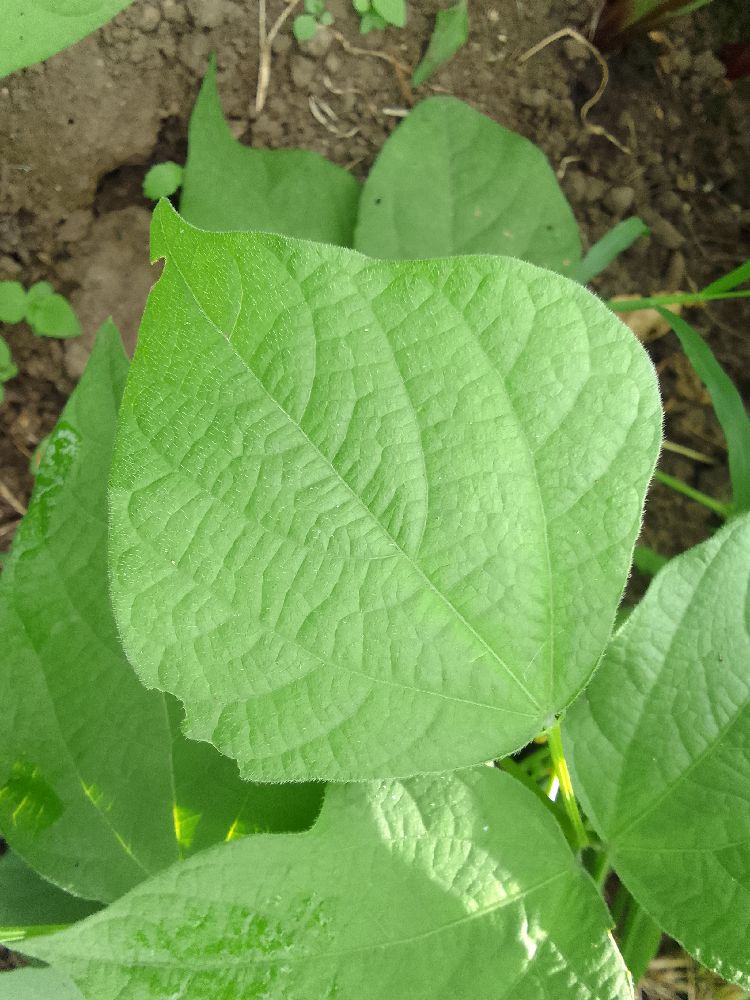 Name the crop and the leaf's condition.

common bean, healthy
